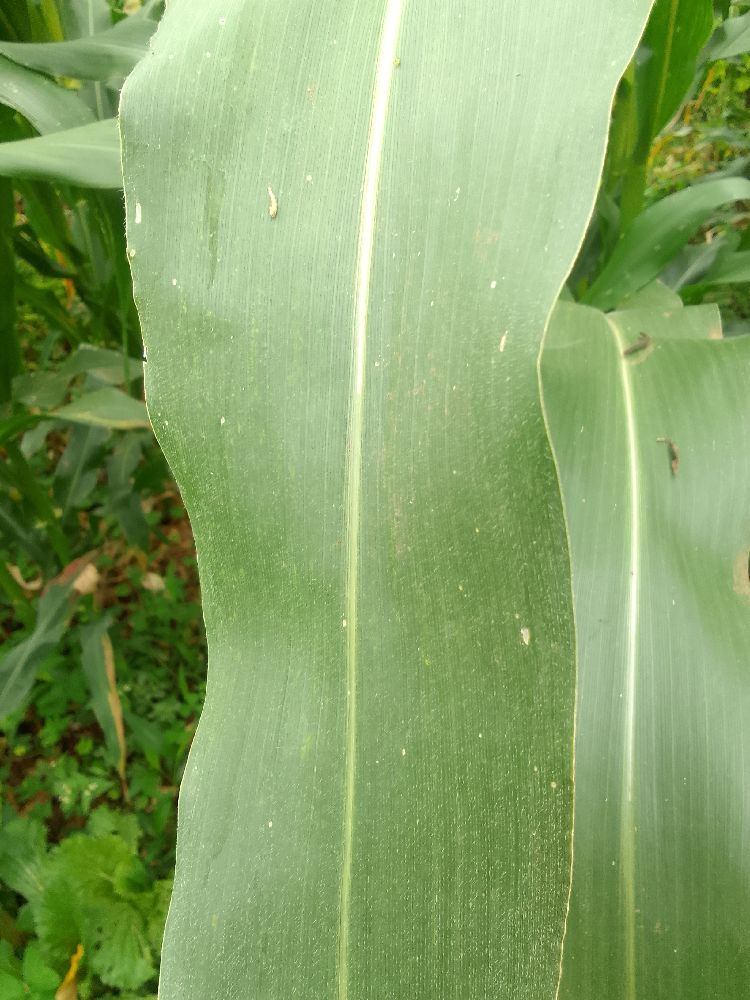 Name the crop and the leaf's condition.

maize, healthy
